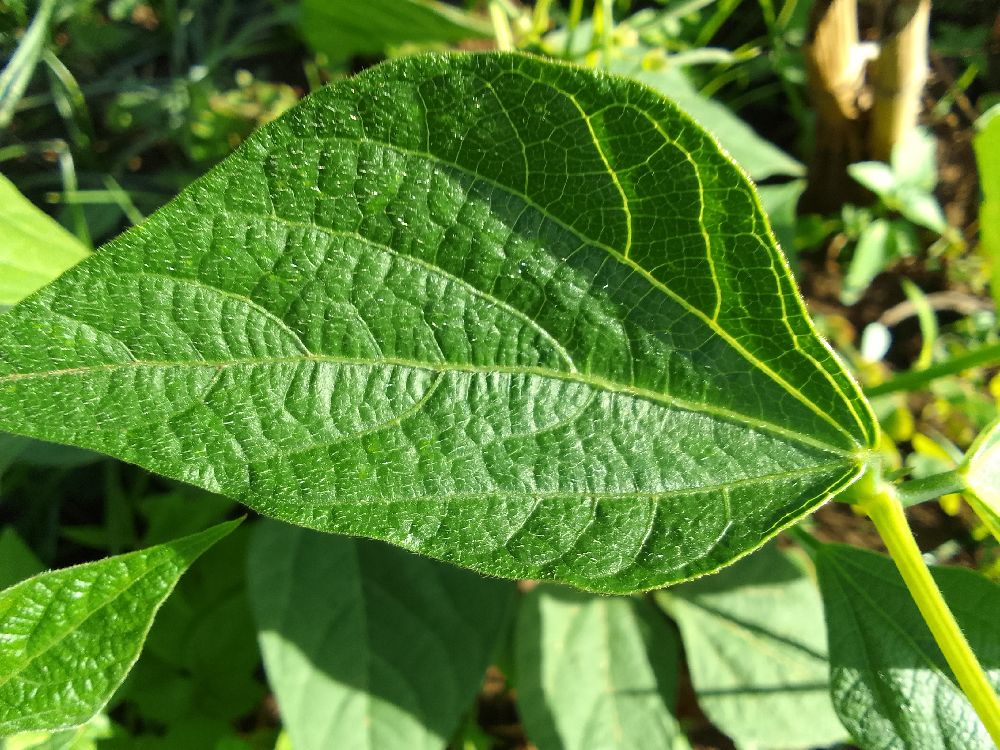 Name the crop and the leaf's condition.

common bean, healthy
